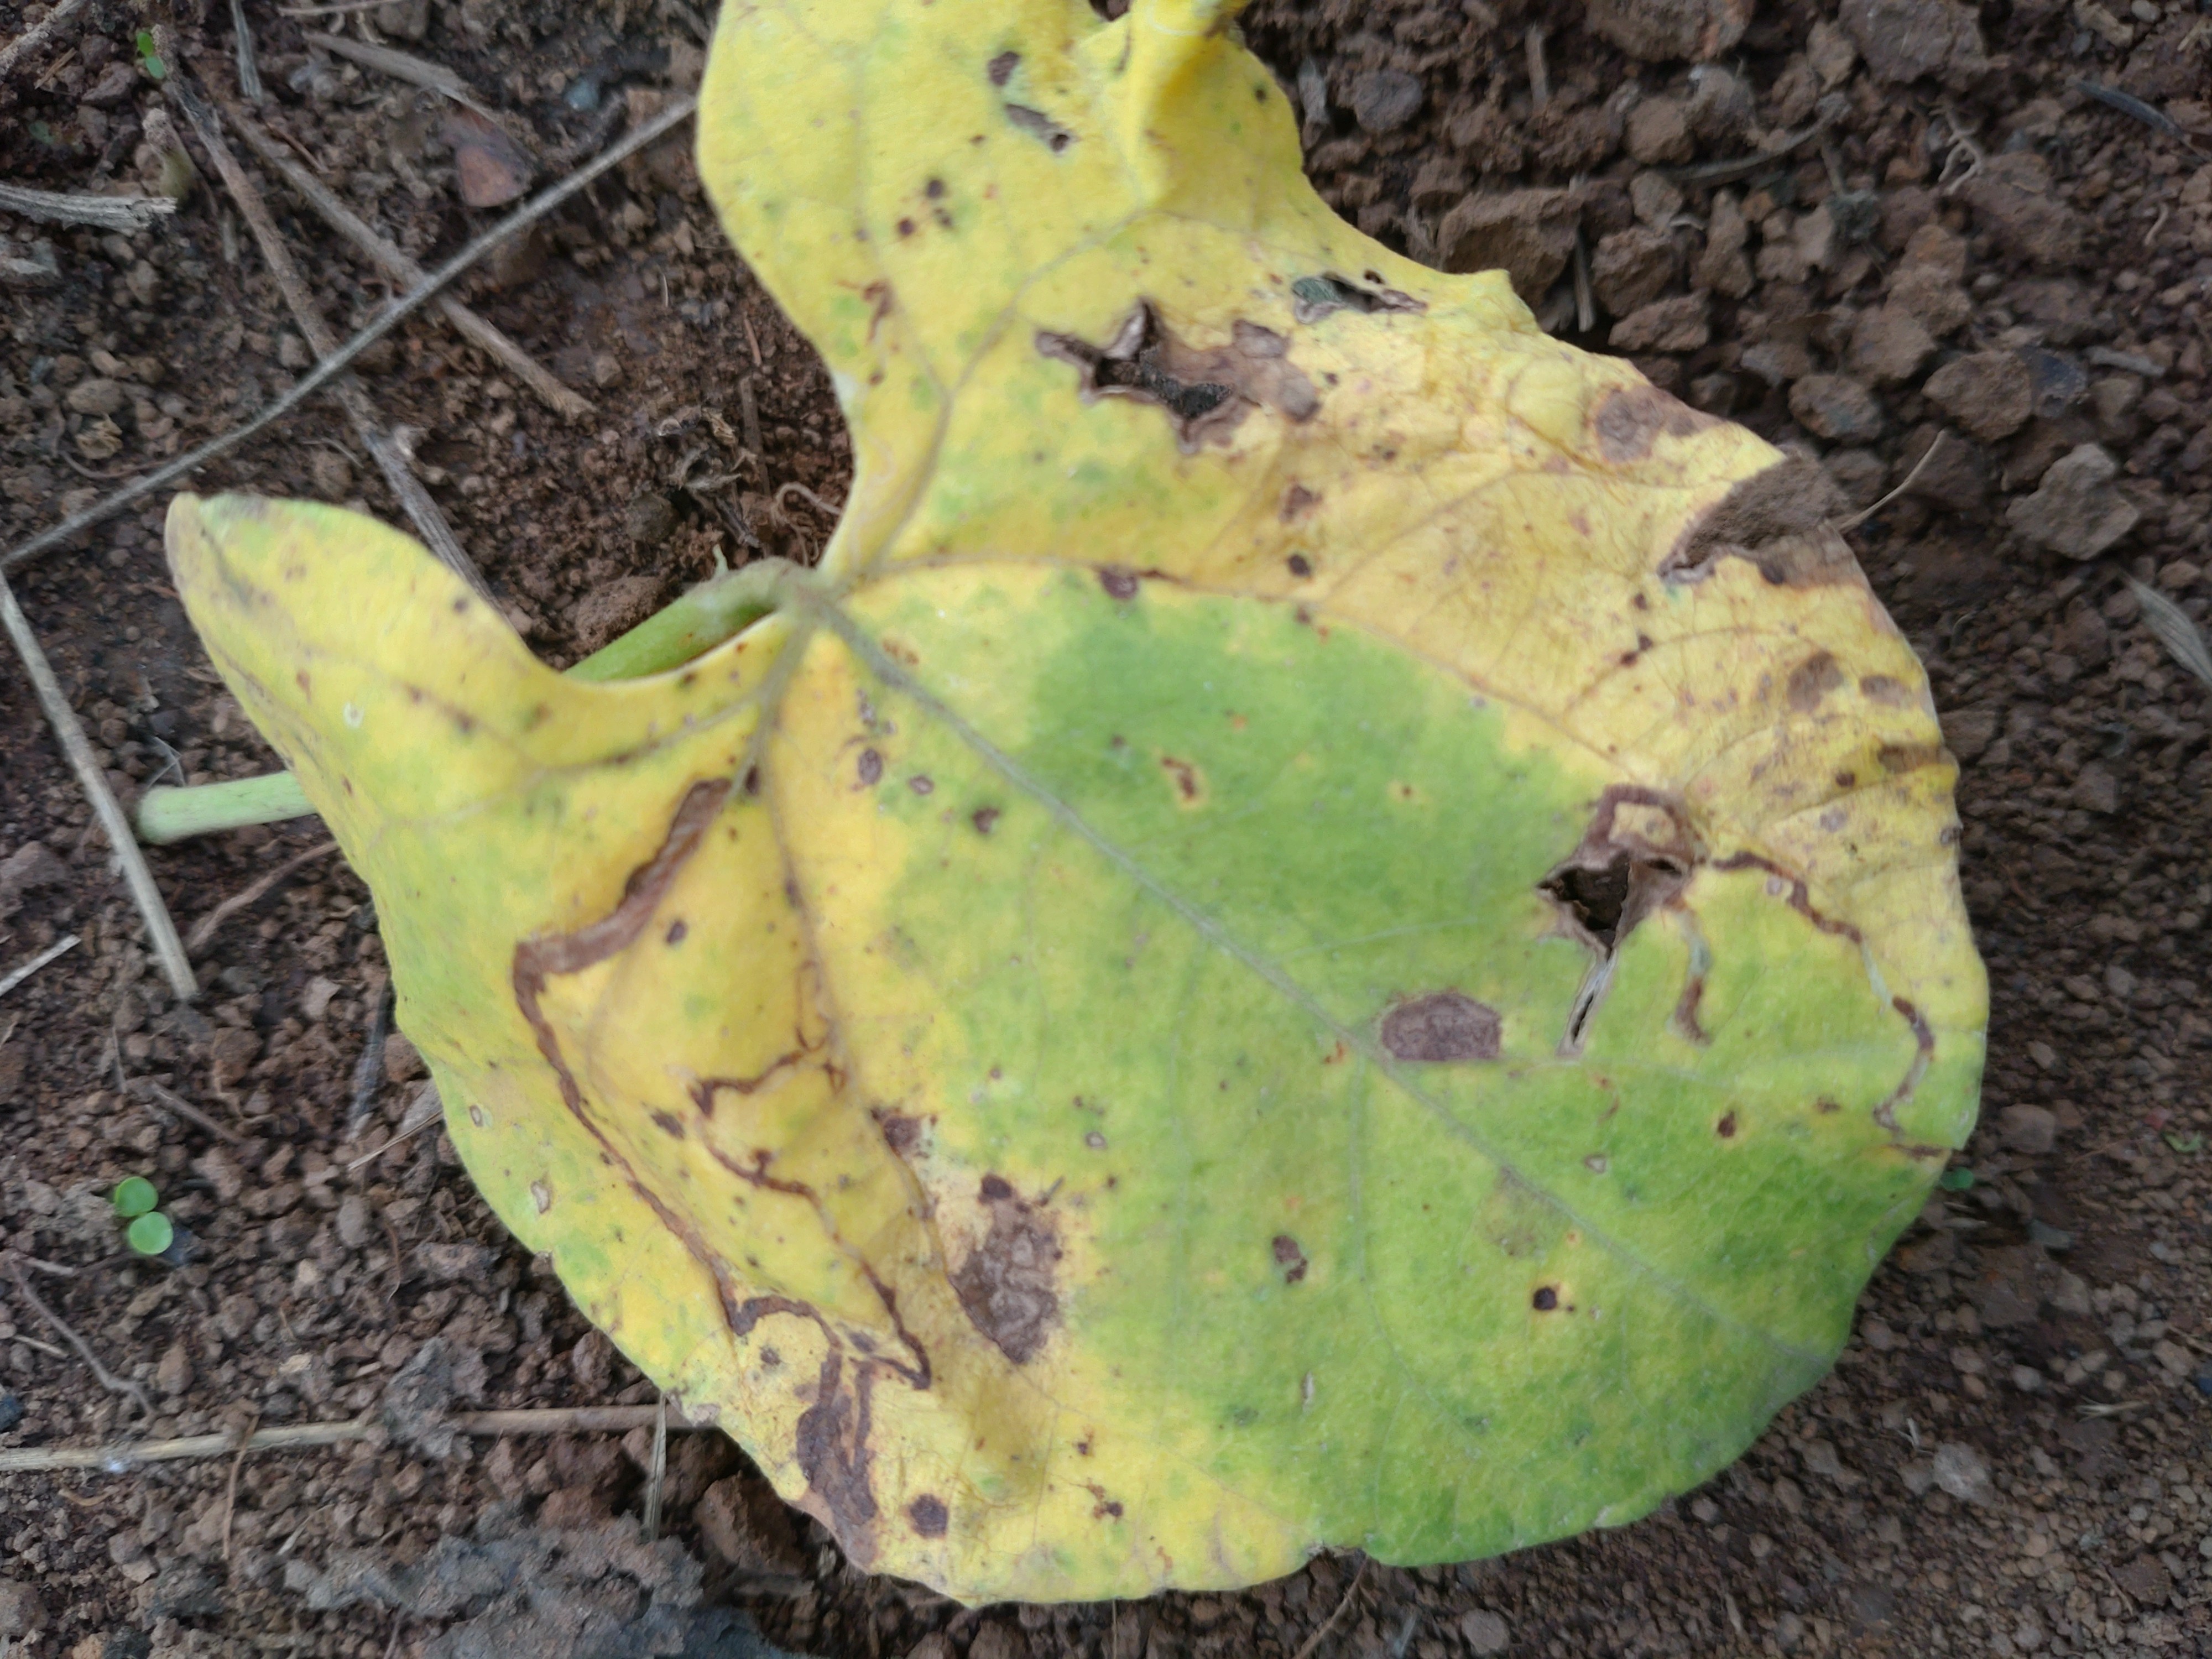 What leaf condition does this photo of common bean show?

rust
